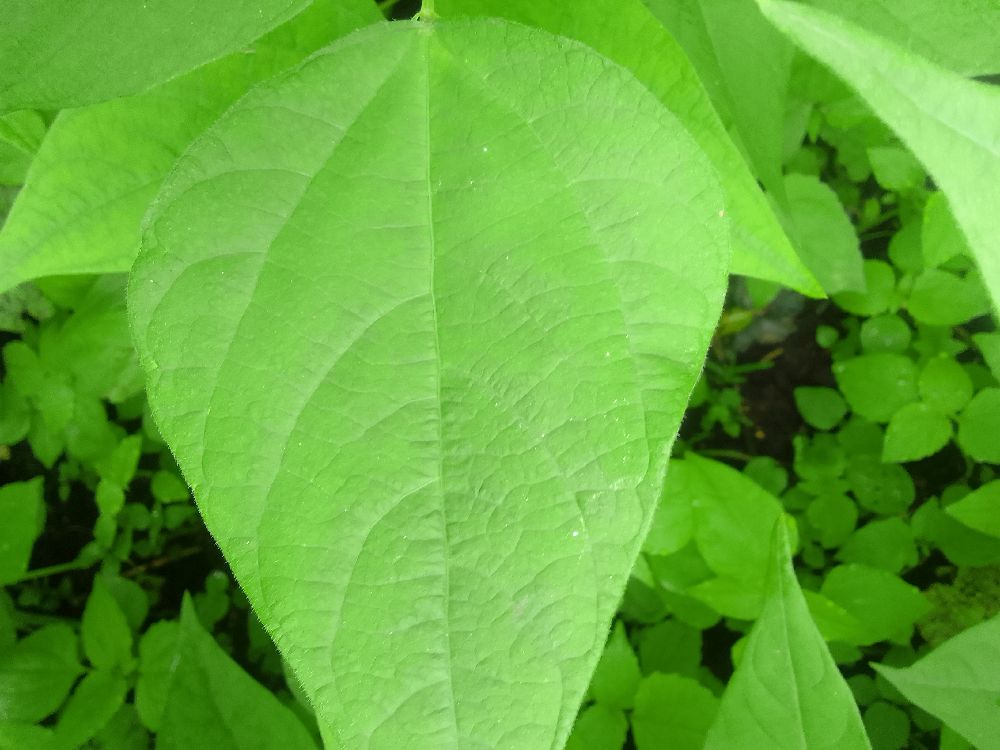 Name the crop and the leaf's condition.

common bean, healthy
